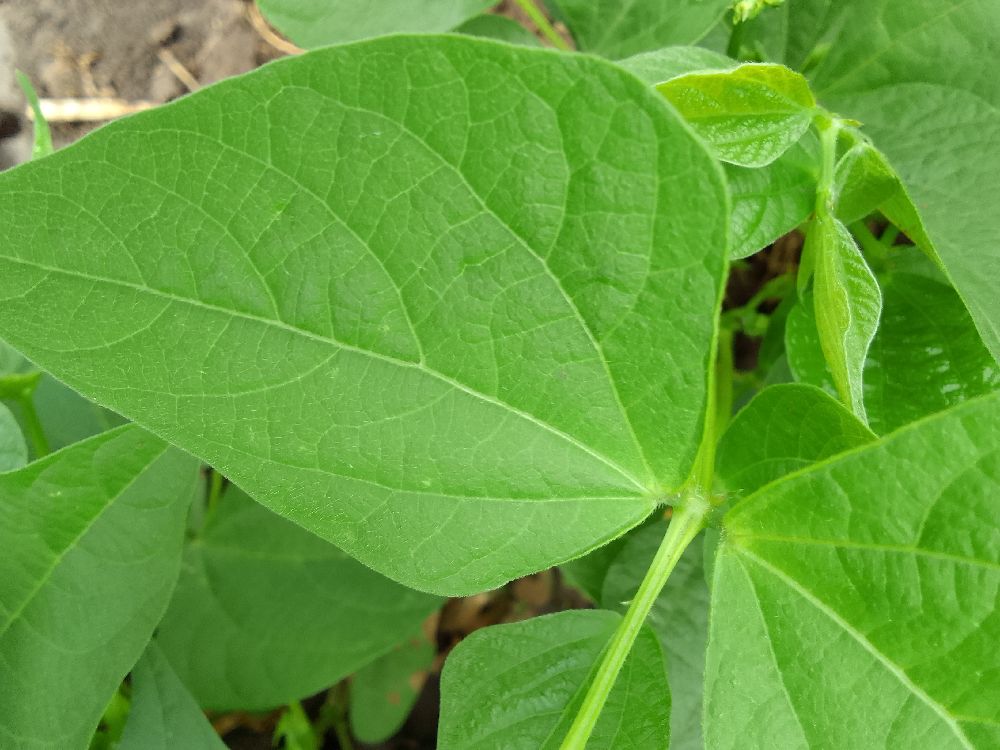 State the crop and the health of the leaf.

common bean, healthy
